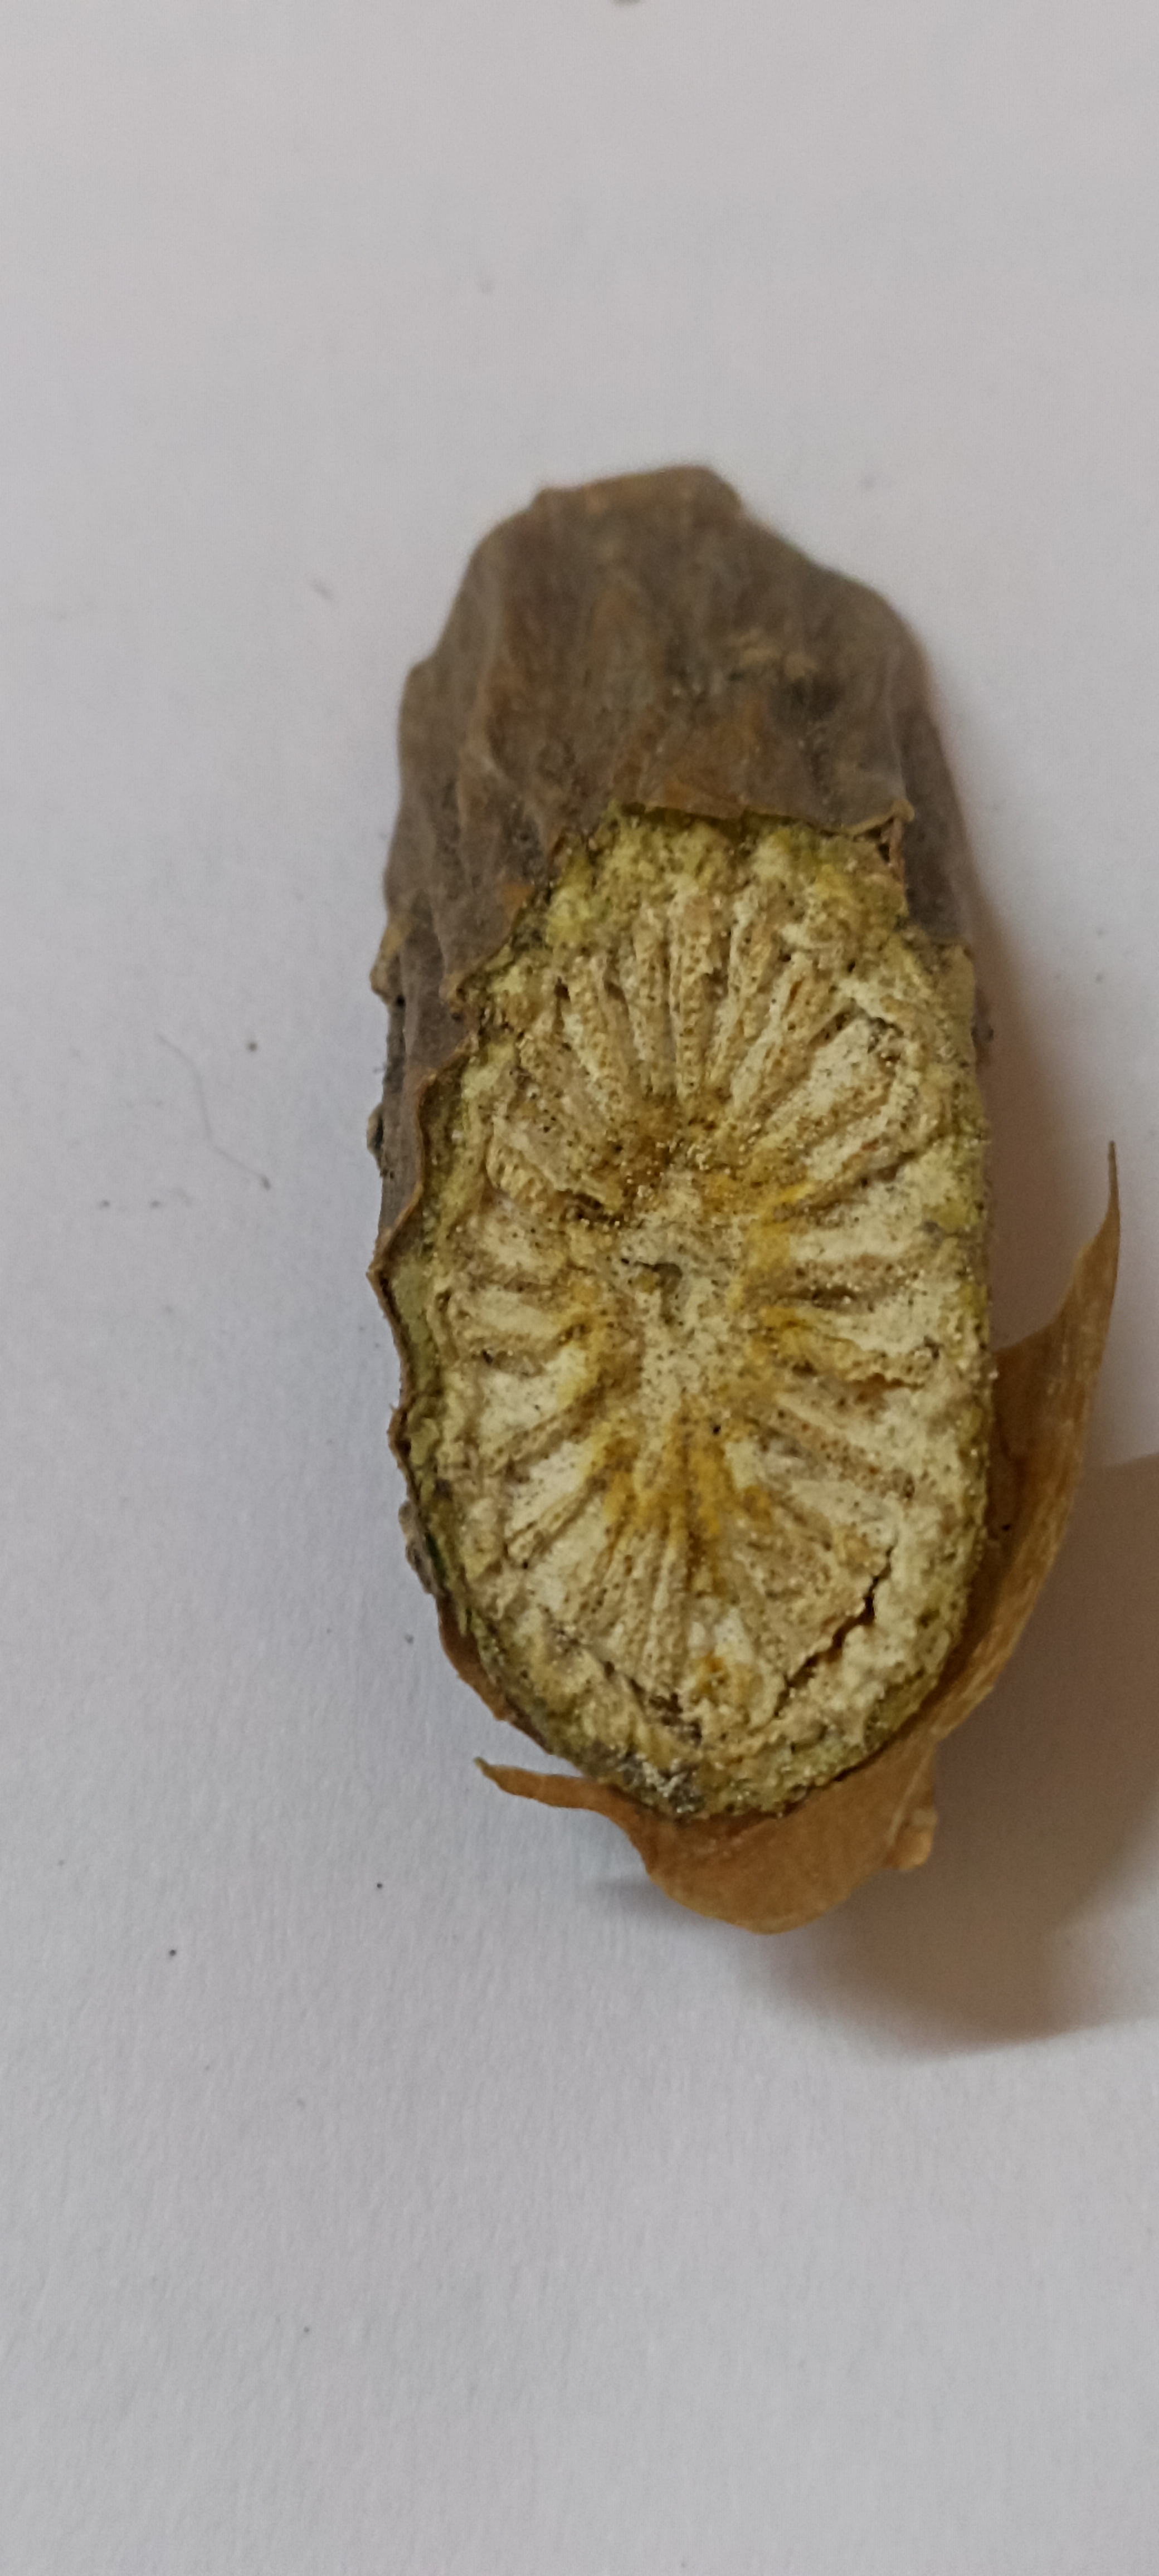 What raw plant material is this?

gulvel
